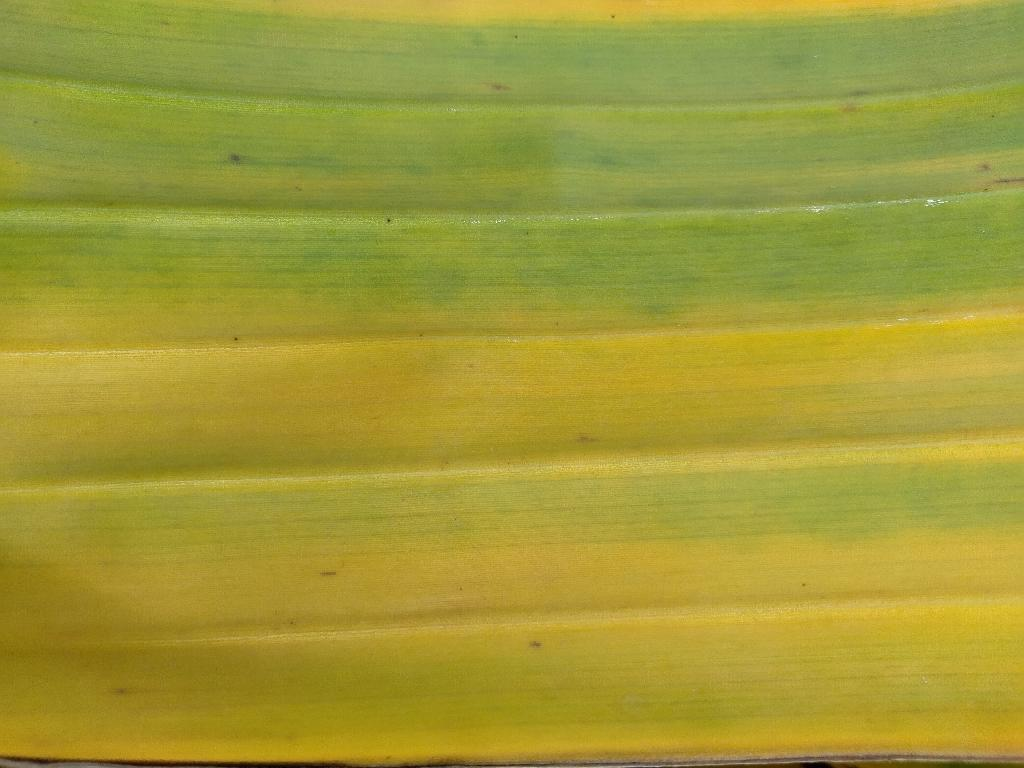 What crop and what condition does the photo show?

banana, fusarium wilt race 1
